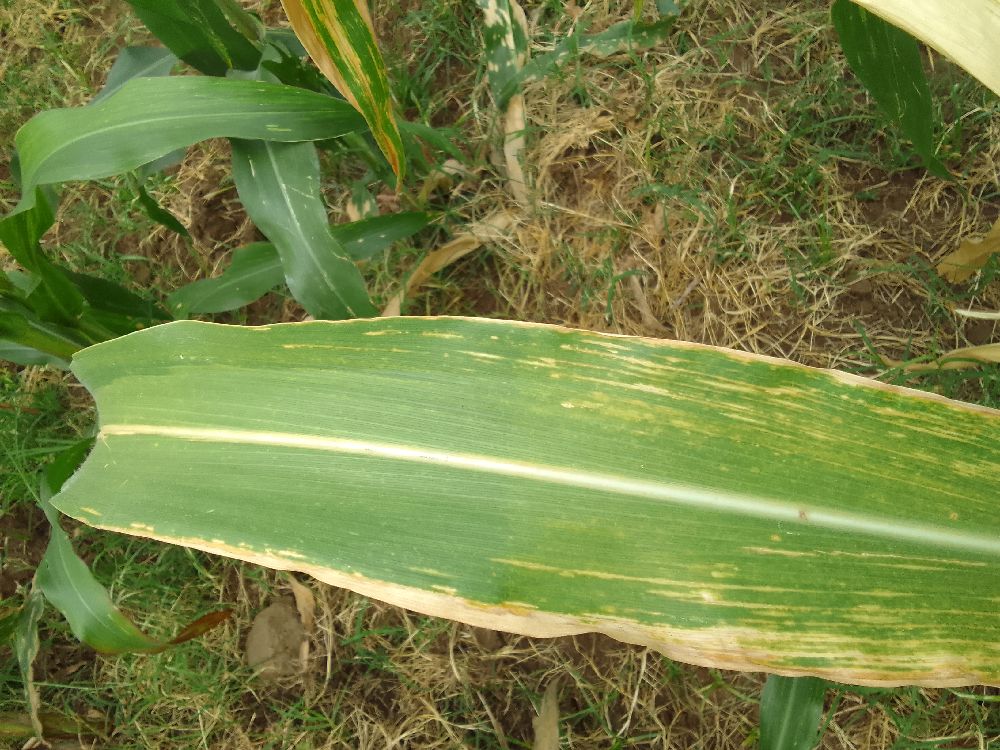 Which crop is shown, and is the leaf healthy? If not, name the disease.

maize, maize lethal necrosis
